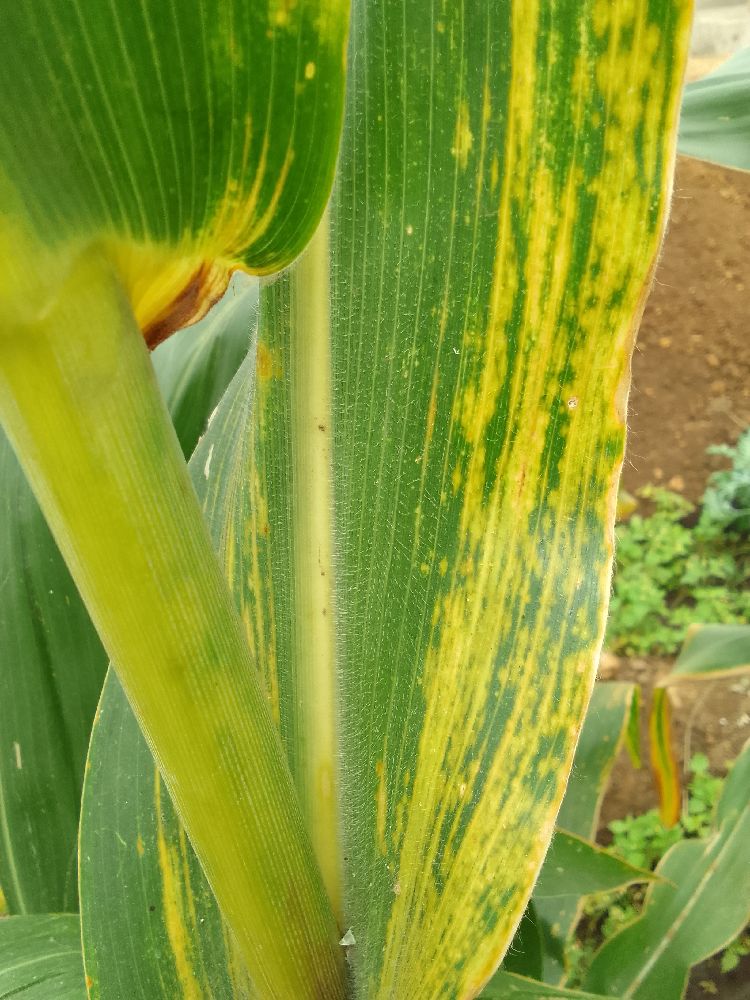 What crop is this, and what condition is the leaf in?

maize, maize lethal necrosis
